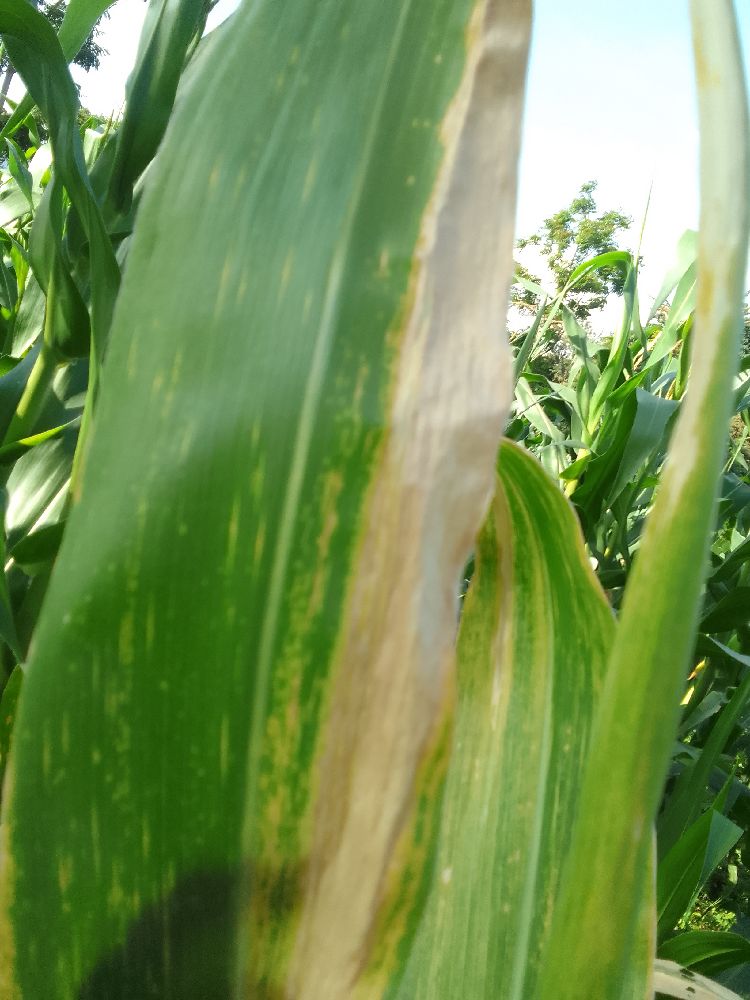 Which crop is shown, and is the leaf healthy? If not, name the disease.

maize, maize lethal necrosis
